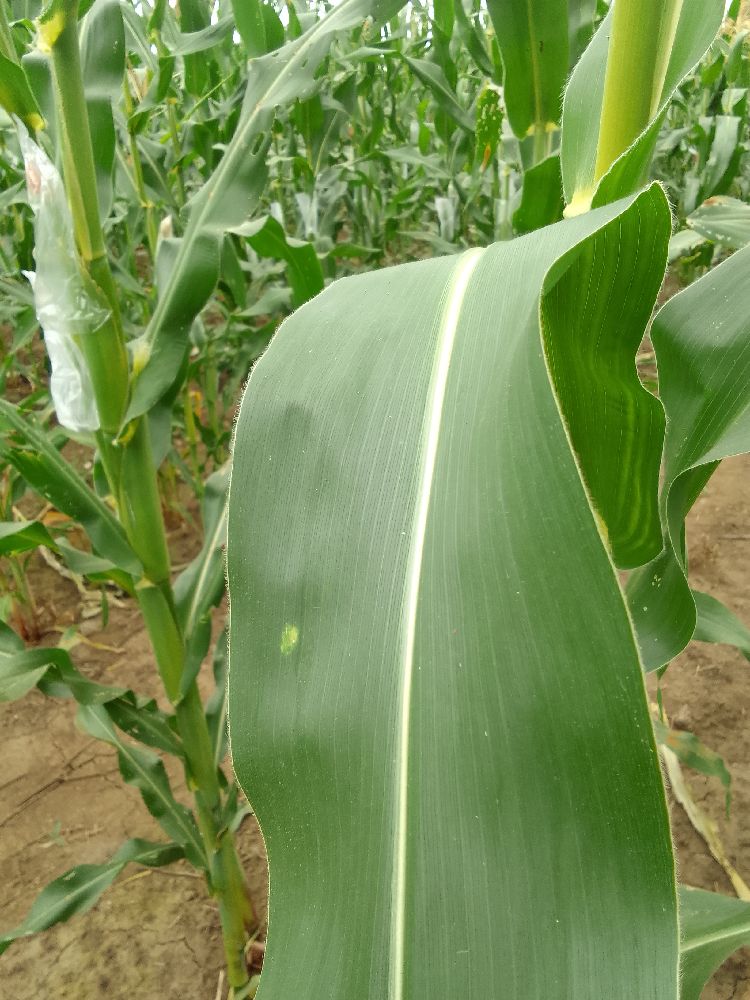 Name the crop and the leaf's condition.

maize, healthy
